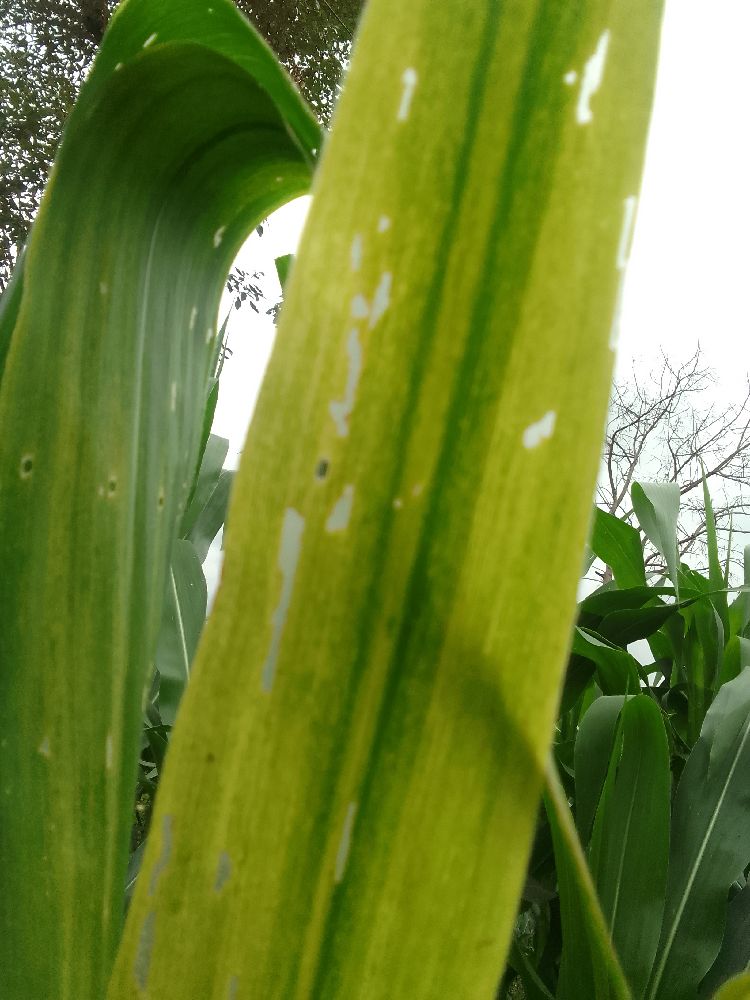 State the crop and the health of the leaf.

maize, maize lethal necrosis
